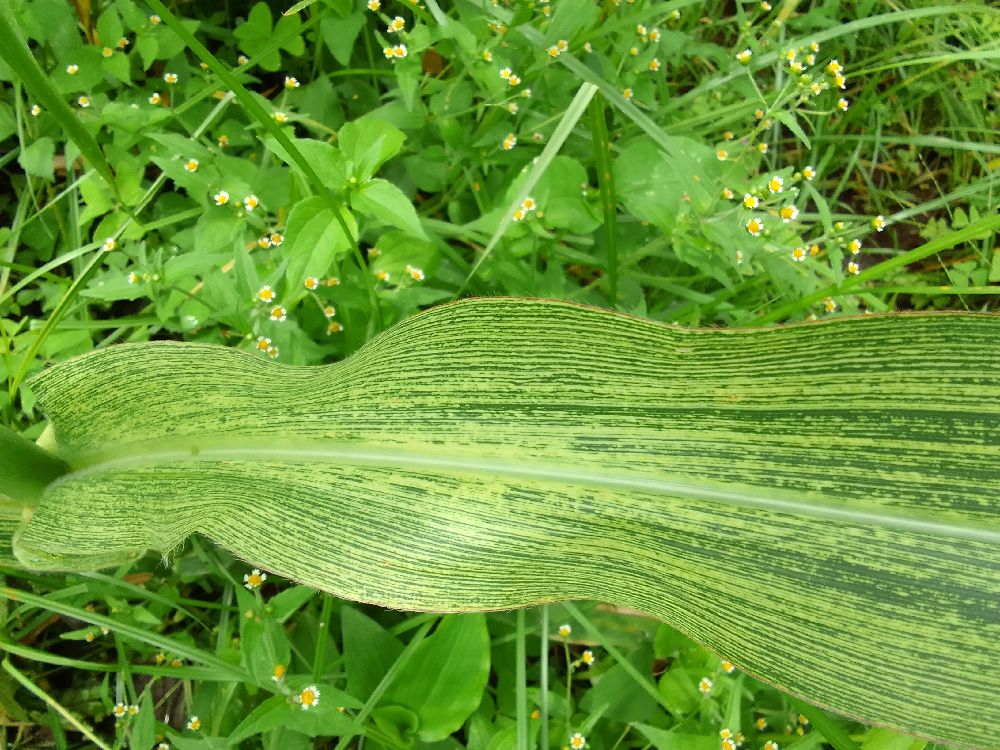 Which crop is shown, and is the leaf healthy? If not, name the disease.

maize, maize streak virus
